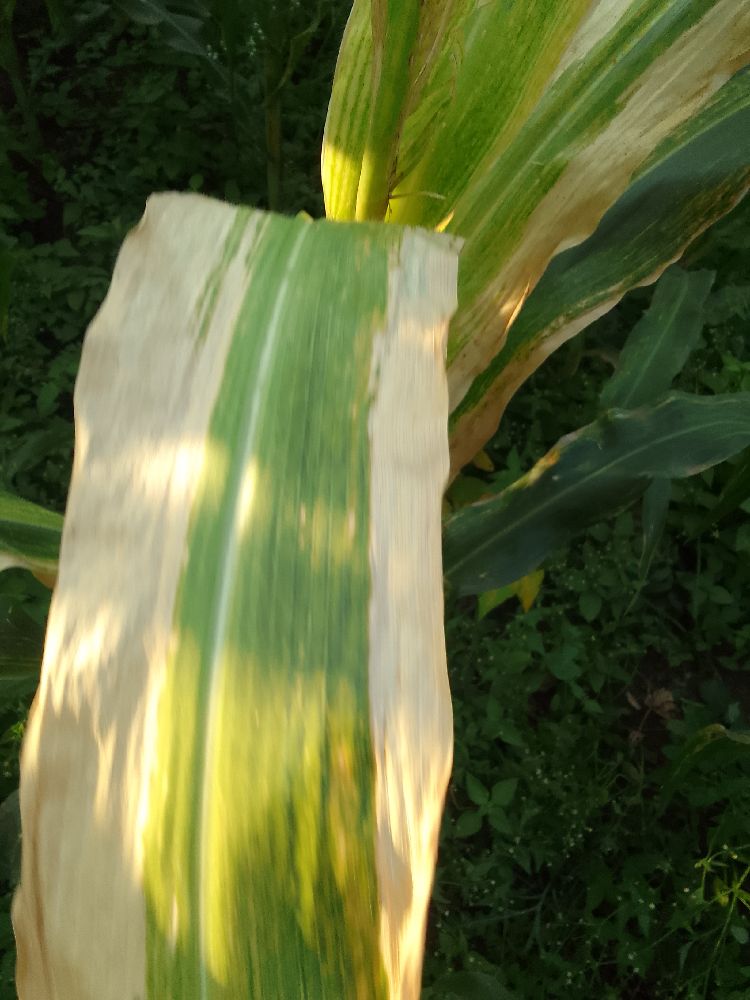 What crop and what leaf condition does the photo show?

maize, maize lethal necrosis
